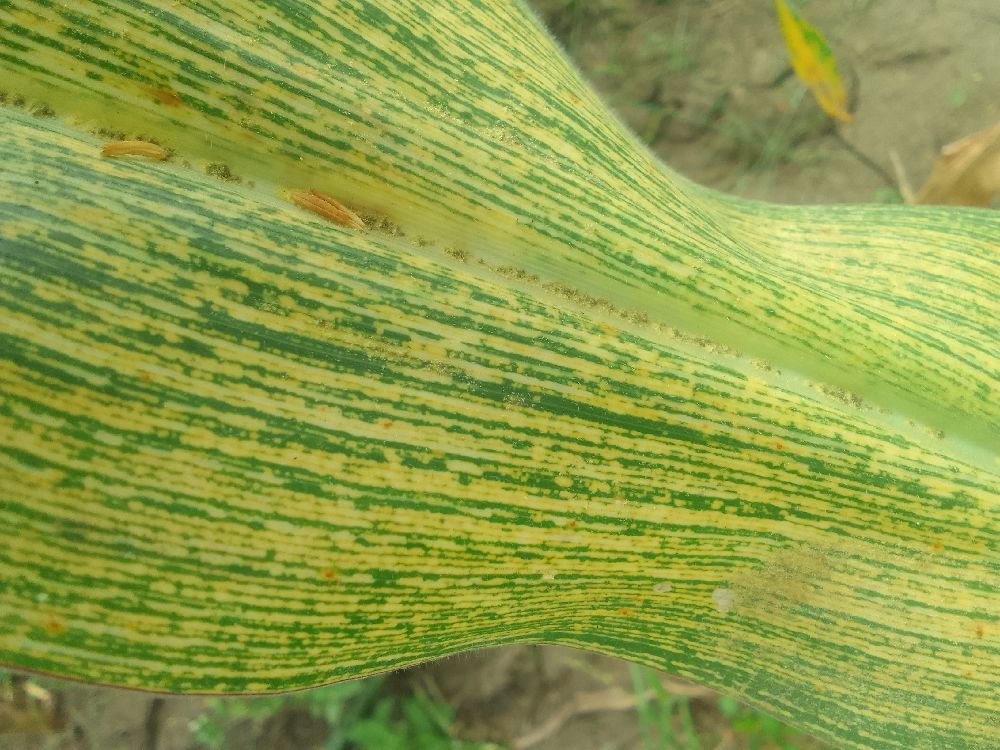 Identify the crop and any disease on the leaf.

maize, maize streak virus
